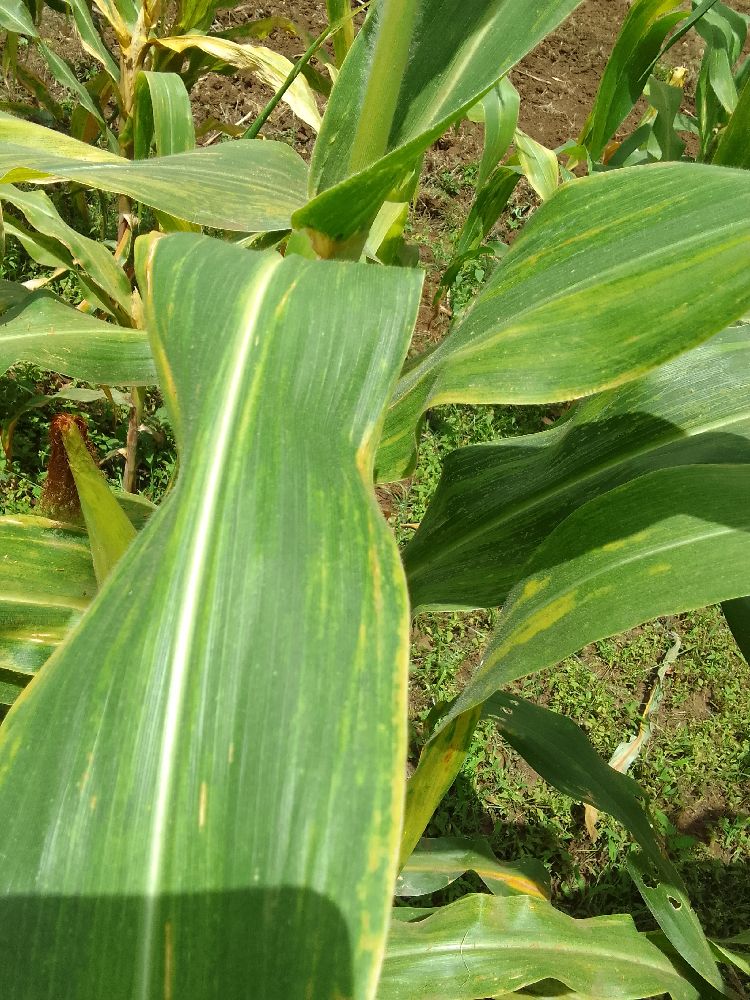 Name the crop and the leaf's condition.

maize, maize lethal necrosis
